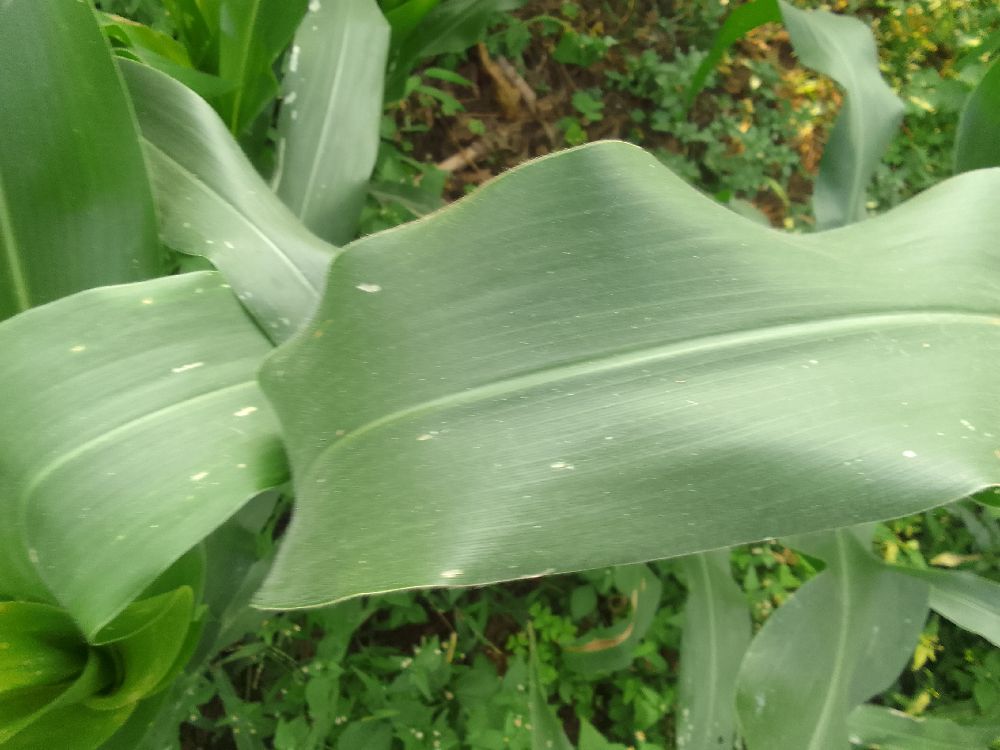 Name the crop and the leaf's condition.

maize, healthy
